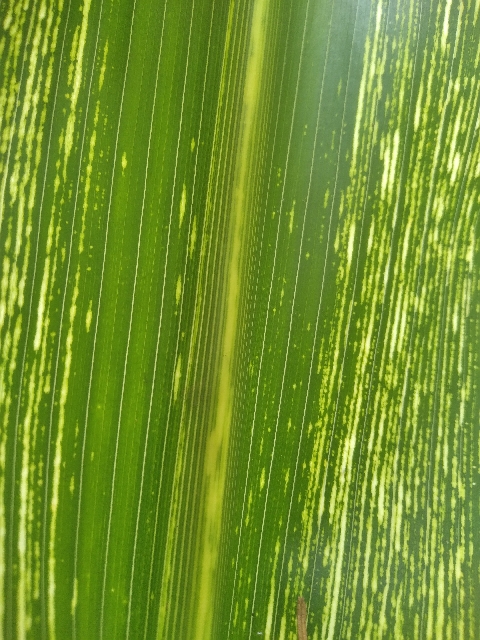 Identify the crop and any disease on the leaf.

maize, maize streak virus
